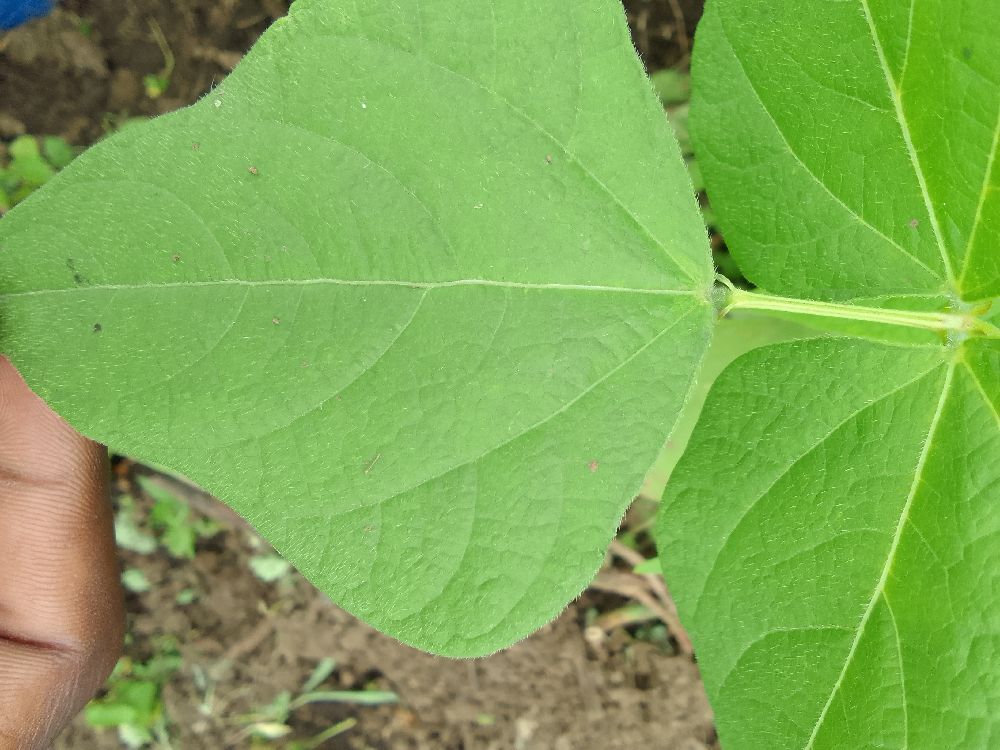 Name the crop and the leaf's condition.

common bean, healthy
